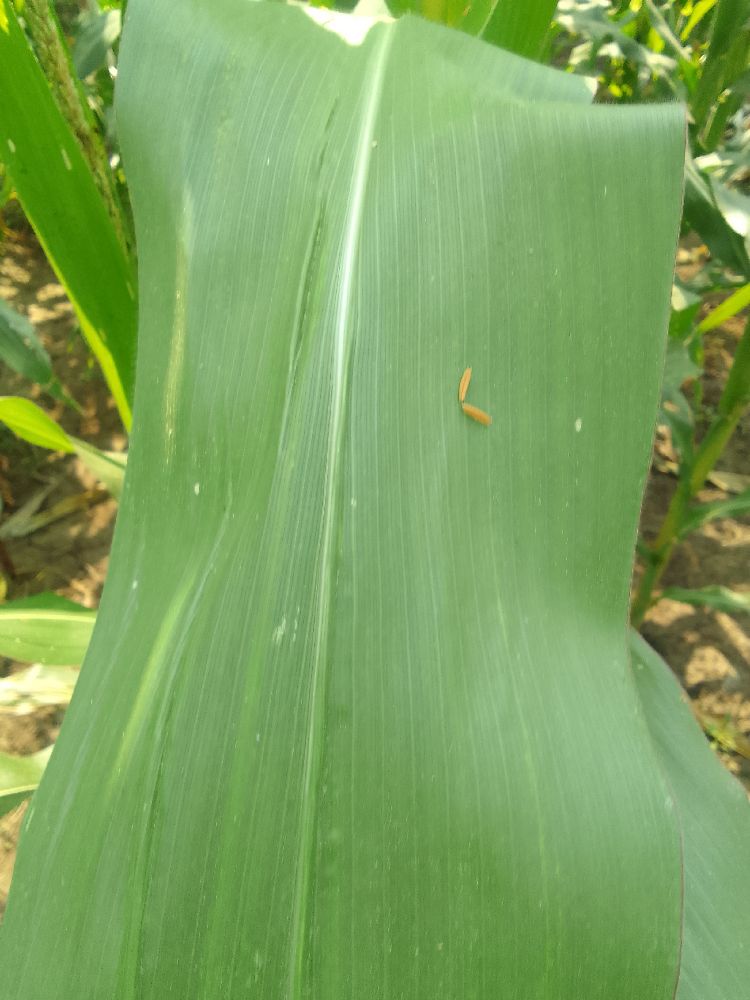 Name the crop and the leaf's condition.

maize, healthy
